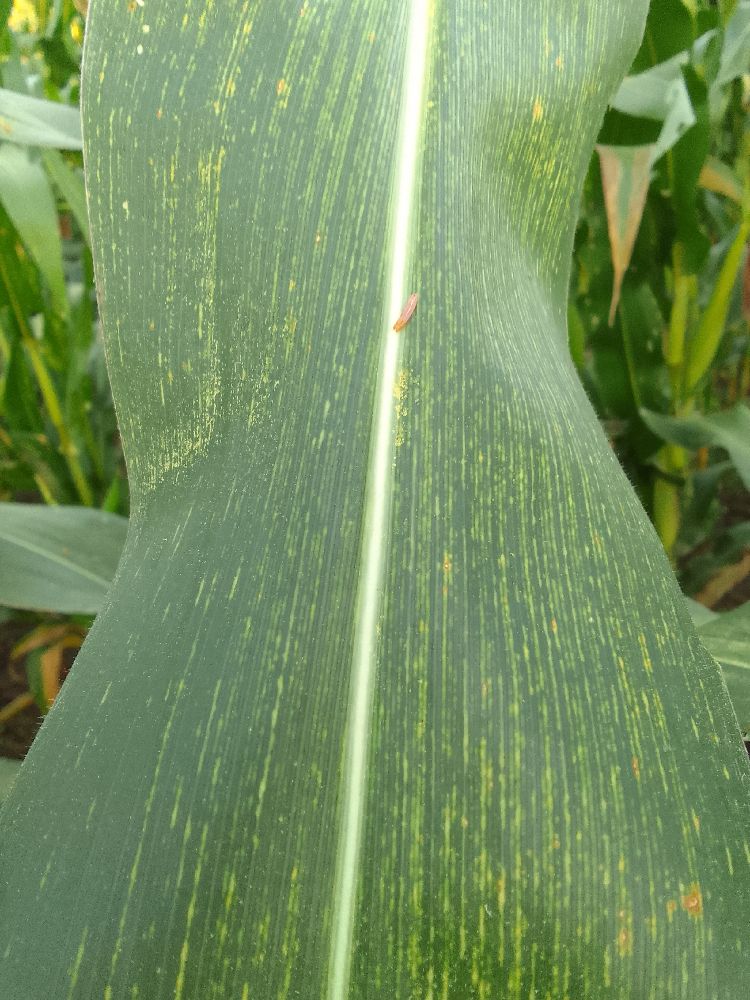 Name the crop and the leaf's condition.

maize, maize streak virus
